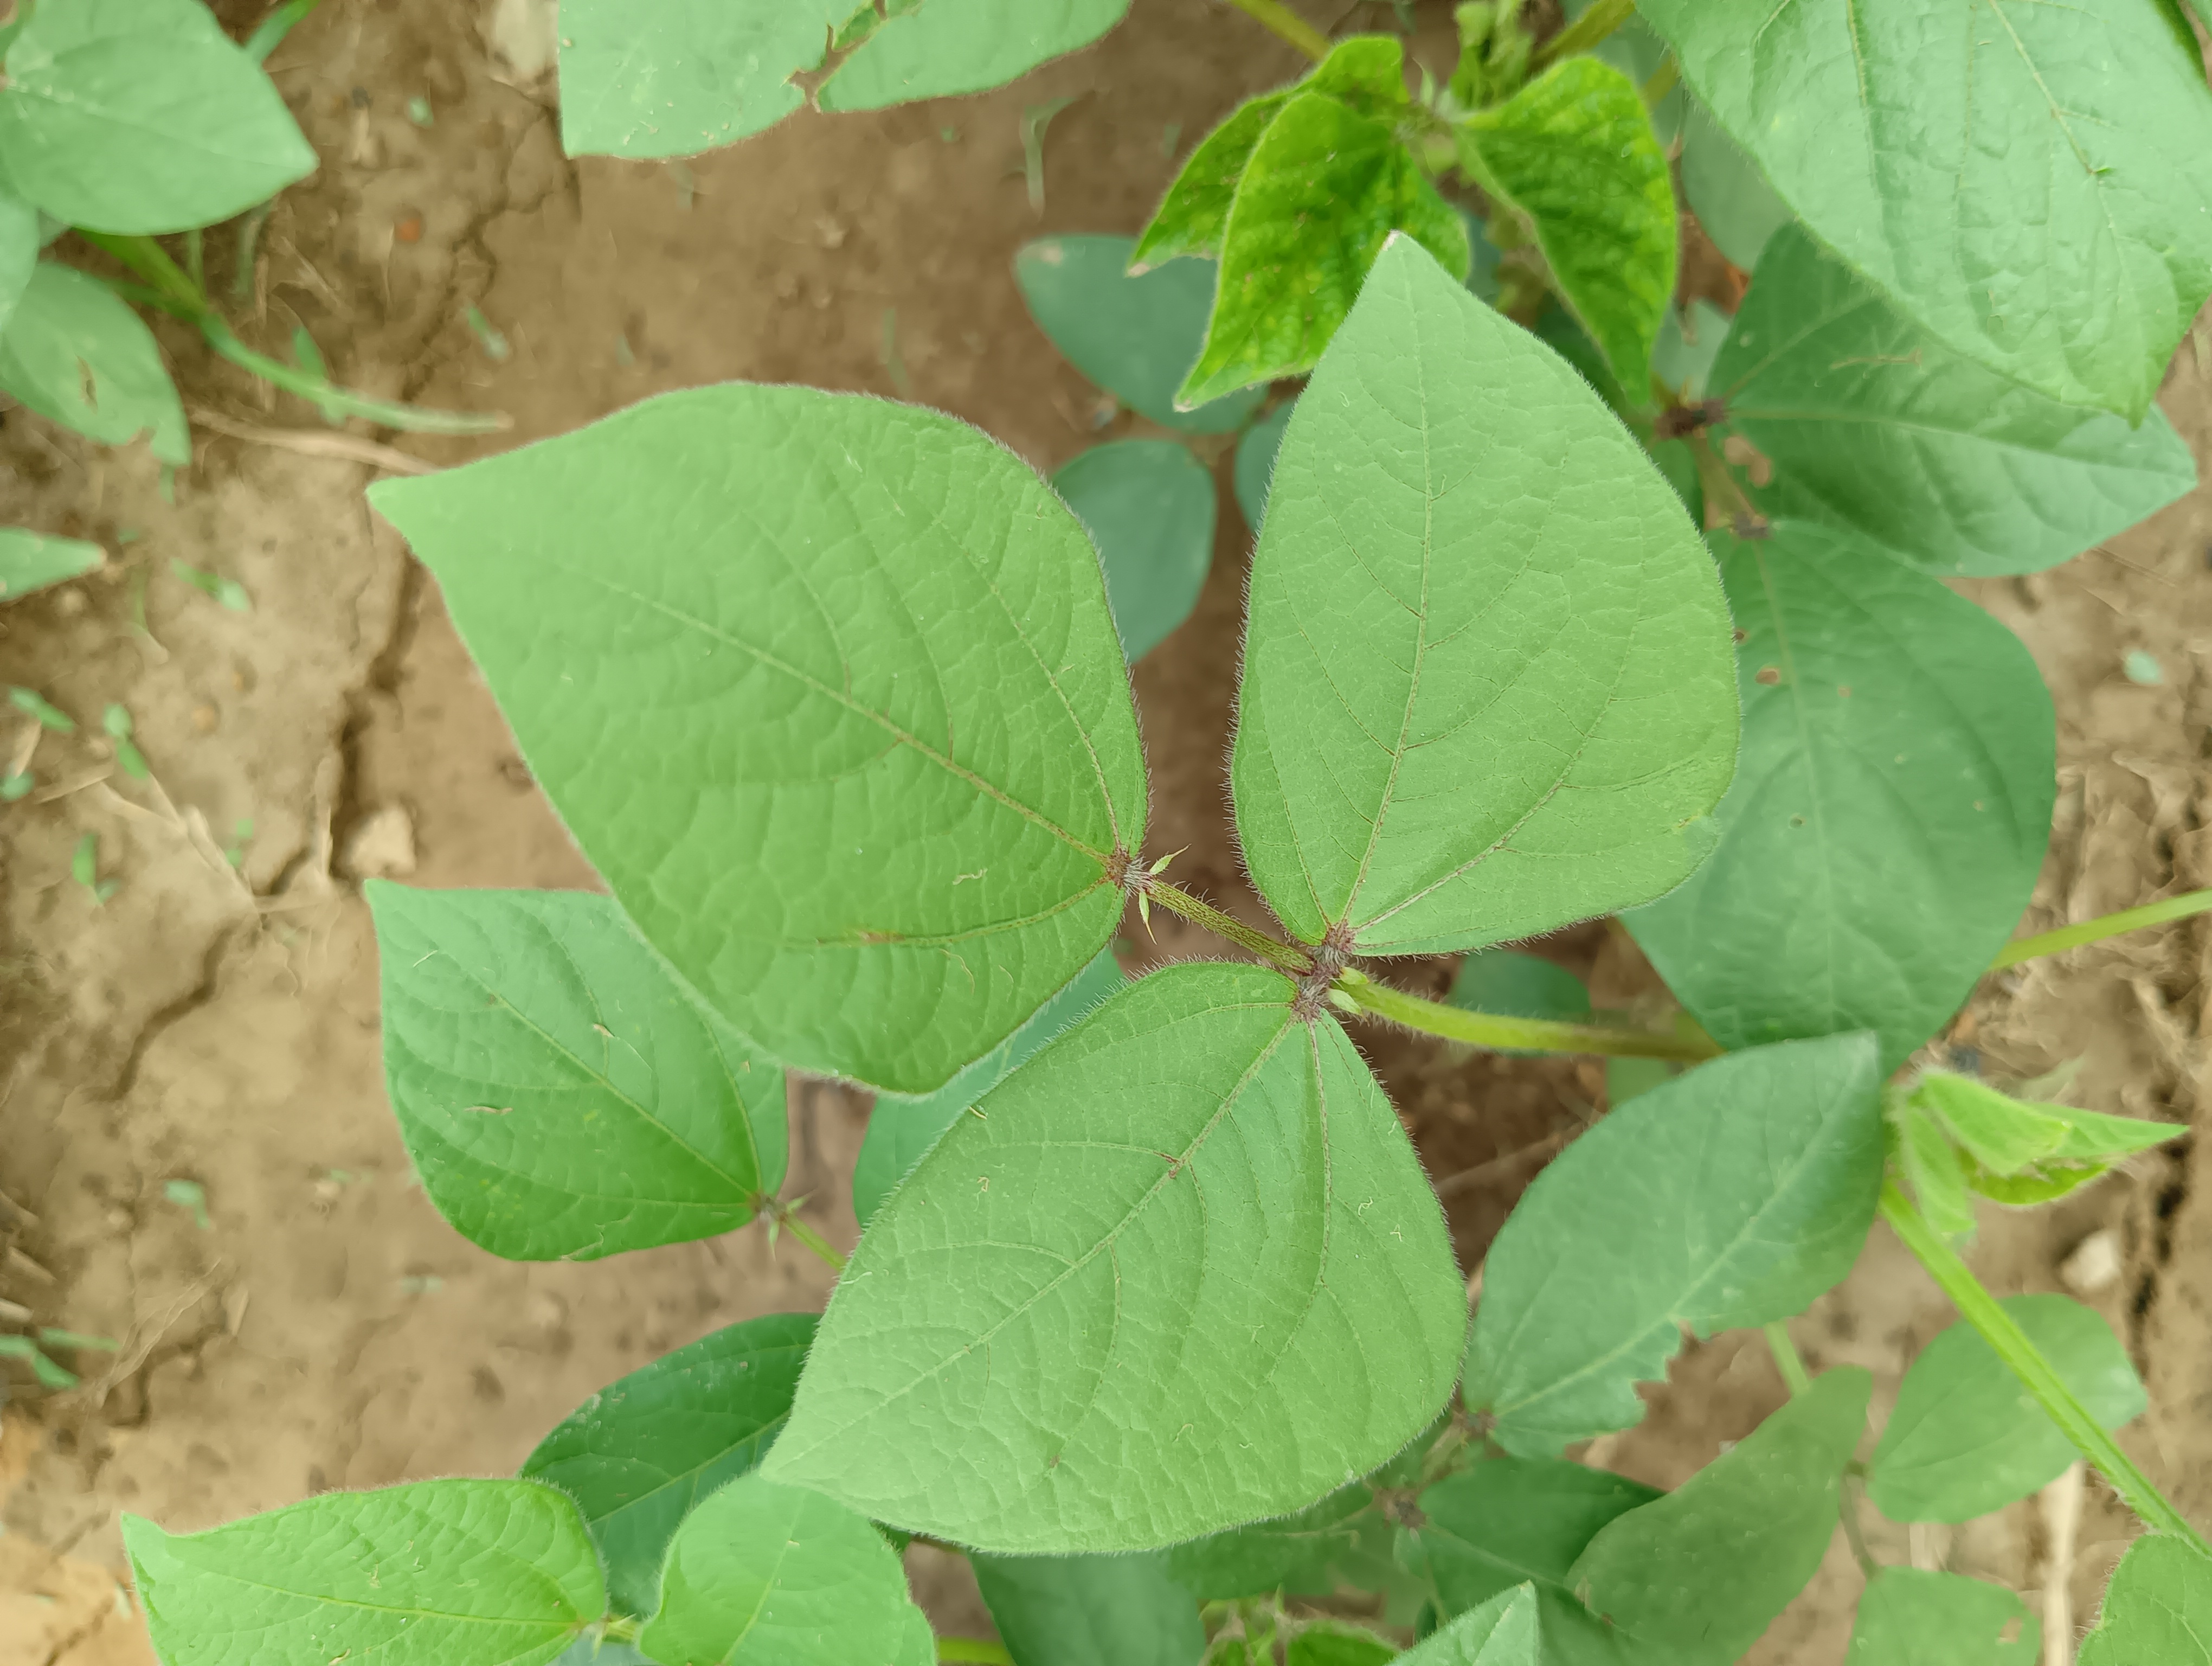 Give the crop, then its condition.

mungbean, healthy
